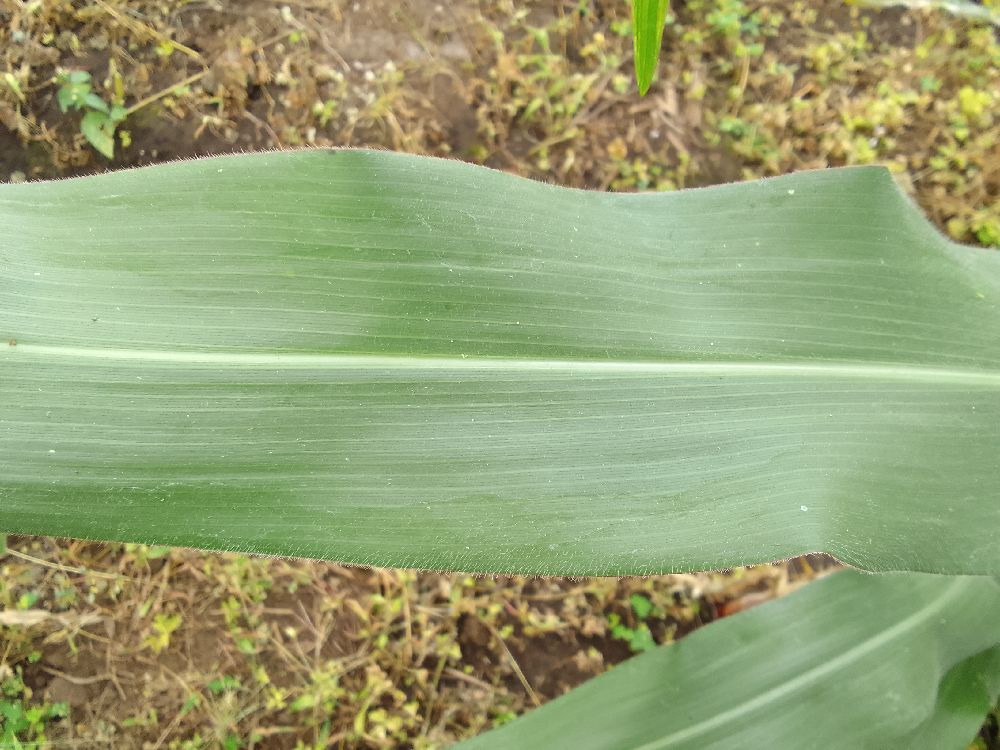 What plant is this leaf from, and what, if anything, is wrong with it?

maize, healthy
